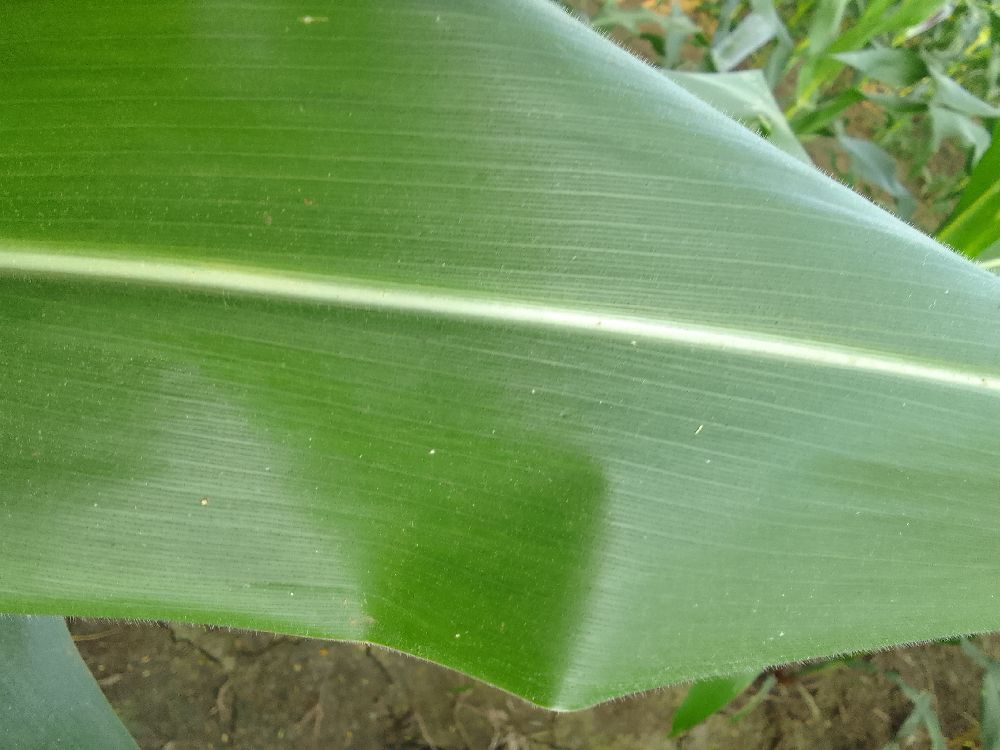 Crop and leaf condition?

maize, healthy
